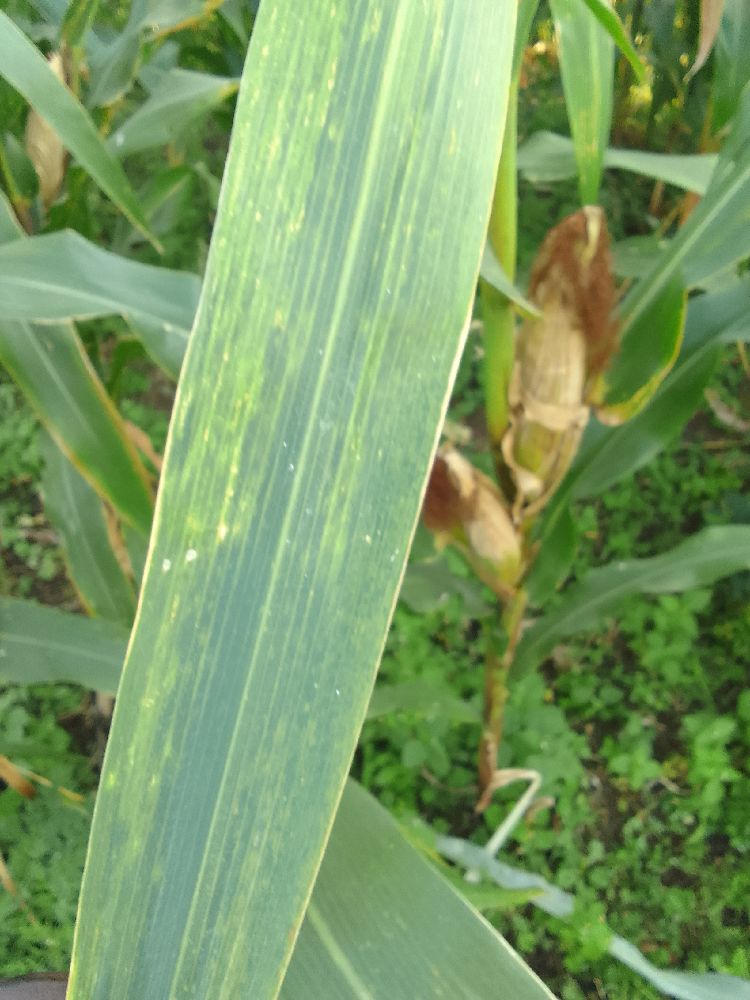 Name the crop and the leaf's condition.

maize, maize lethal necrosis
